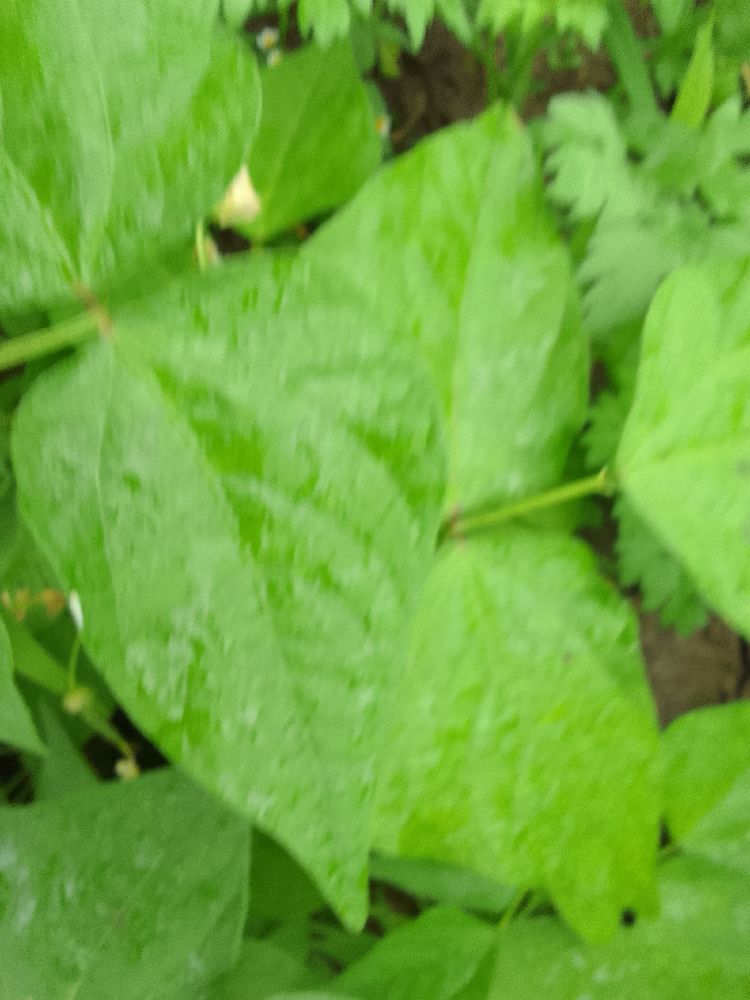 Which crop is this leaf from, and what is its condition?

common bean, healthy
